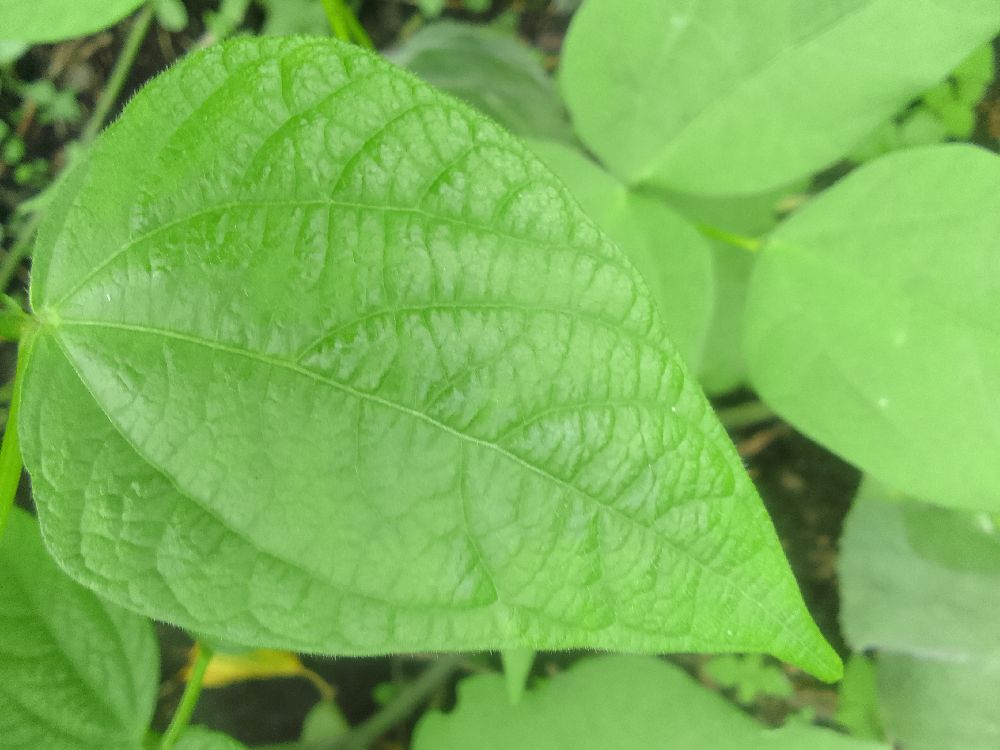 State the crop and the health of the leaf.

common bean, healthy
